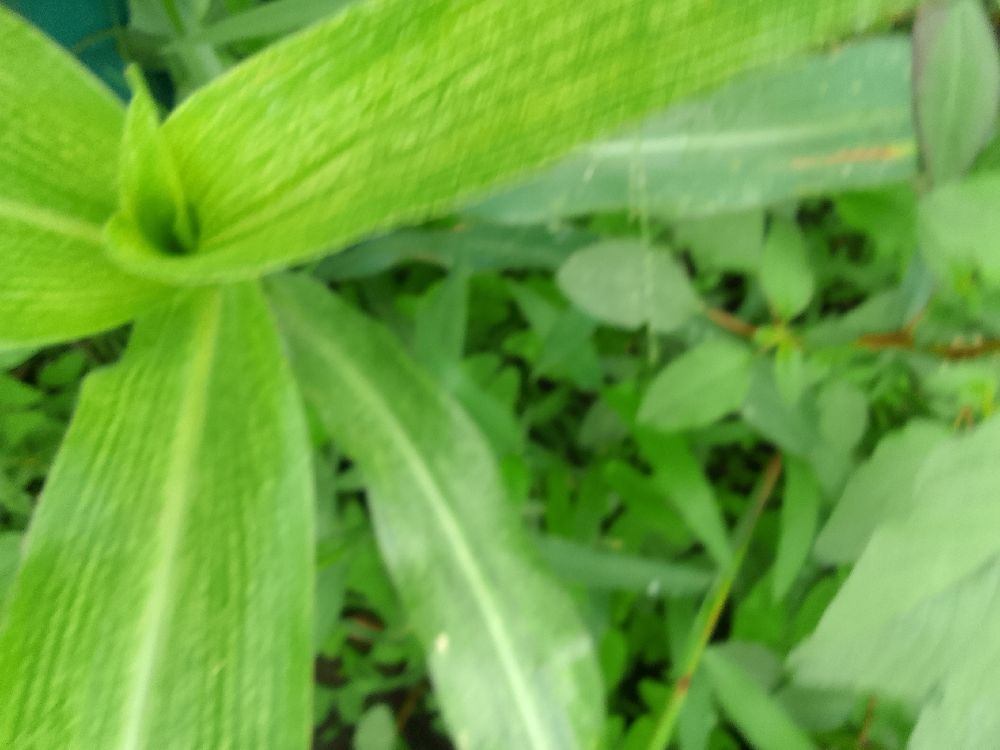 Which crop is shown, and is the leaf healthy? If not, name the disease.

maize, maize streak virus
